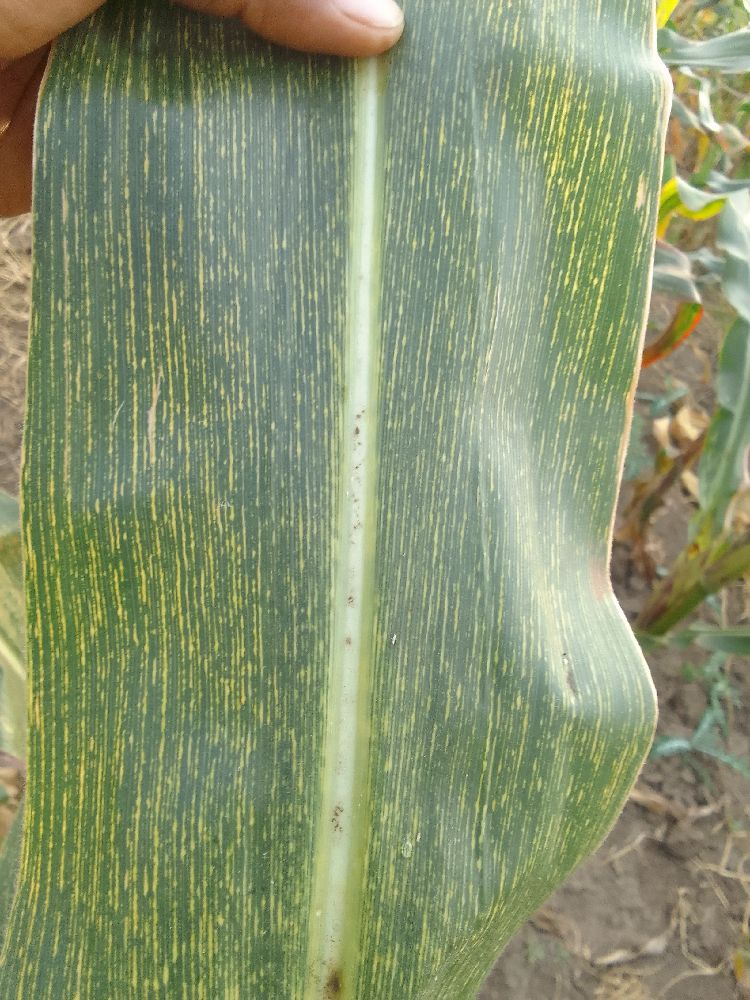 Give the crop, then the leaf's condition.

maize, maize streak virus
